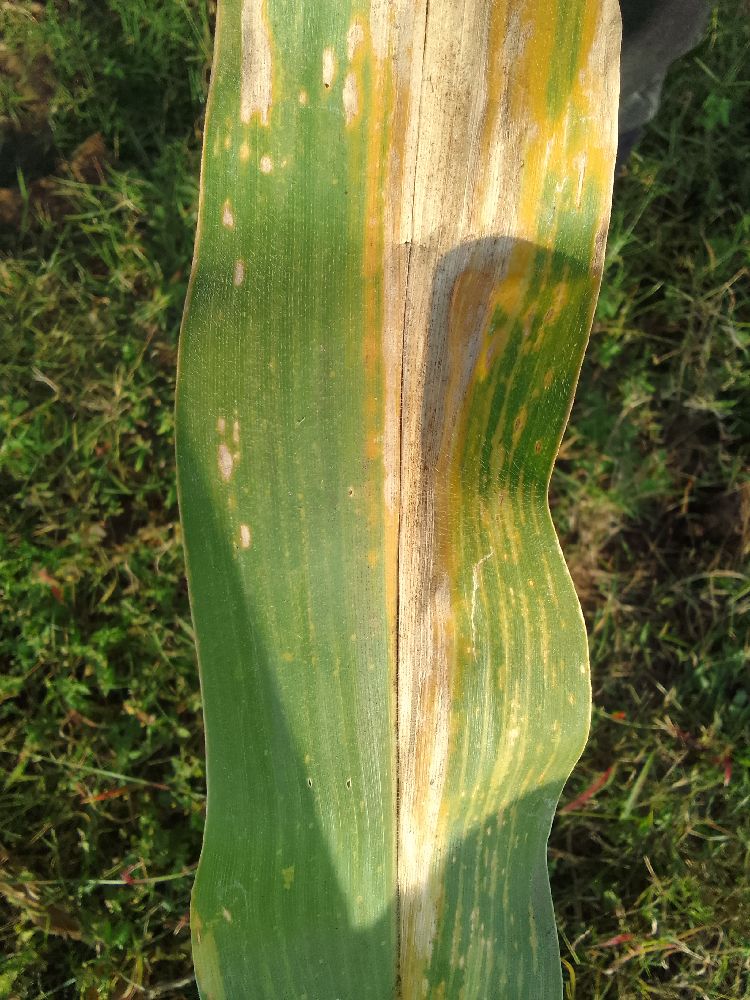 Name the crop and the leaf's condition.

maize, maize lethal necrosis
